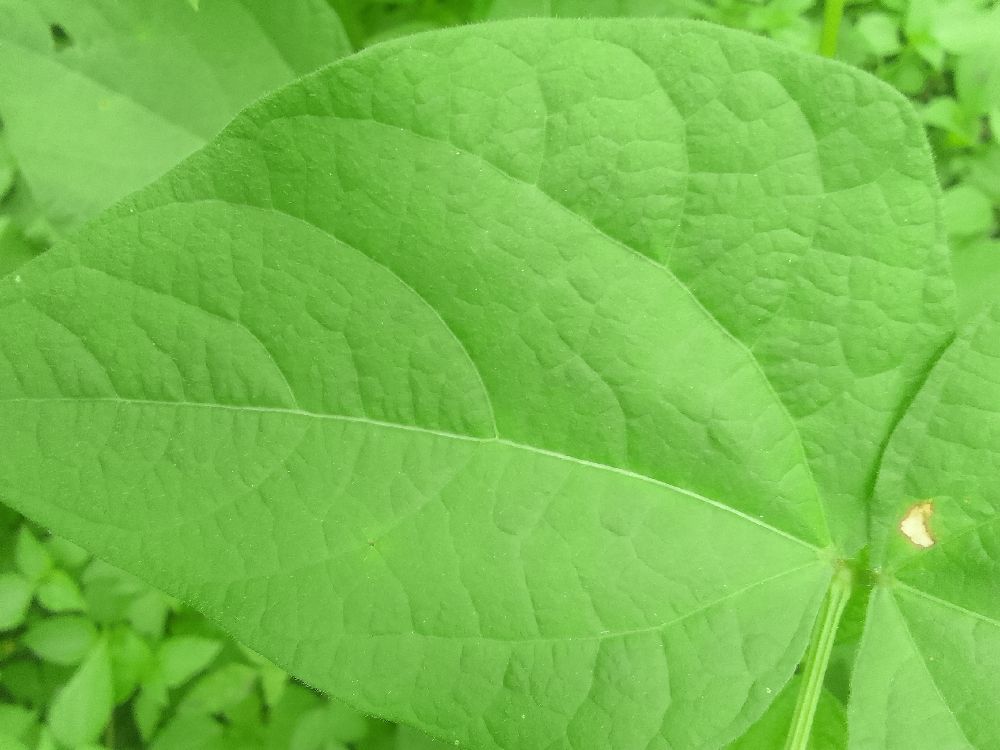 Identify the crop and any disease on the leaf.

common bean, healthy
